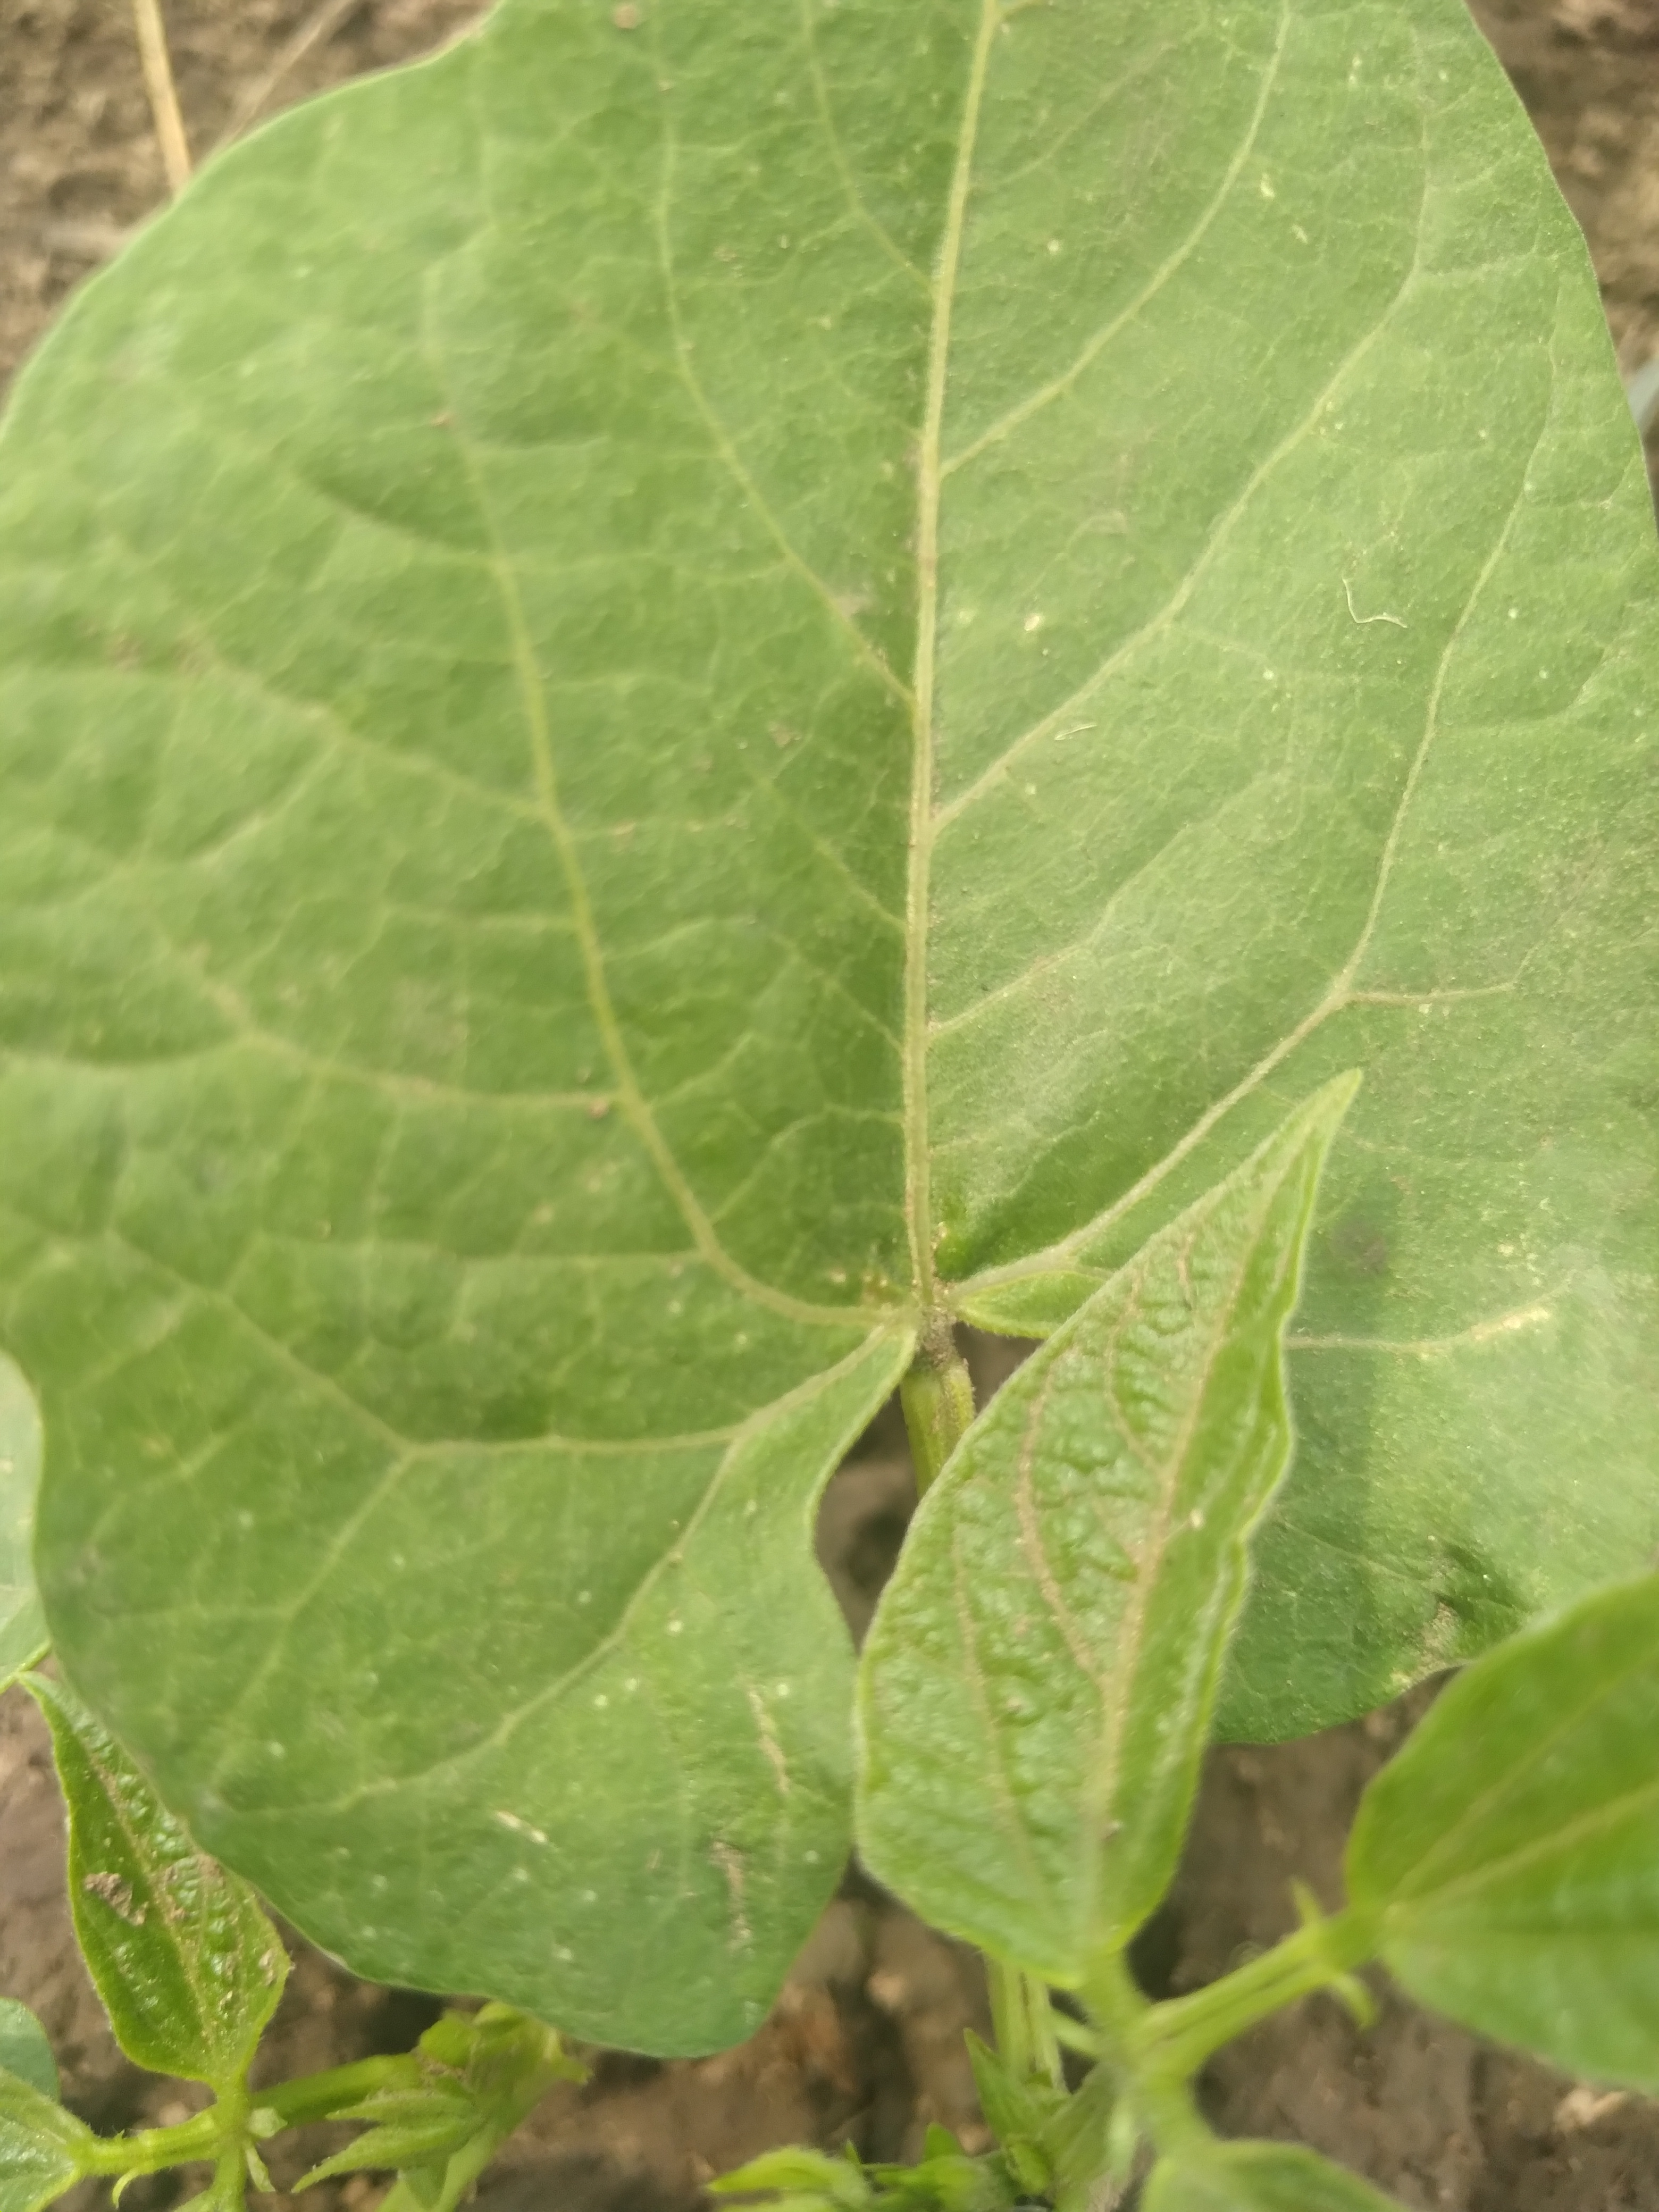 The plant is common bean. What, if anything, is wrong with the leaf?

healthy
